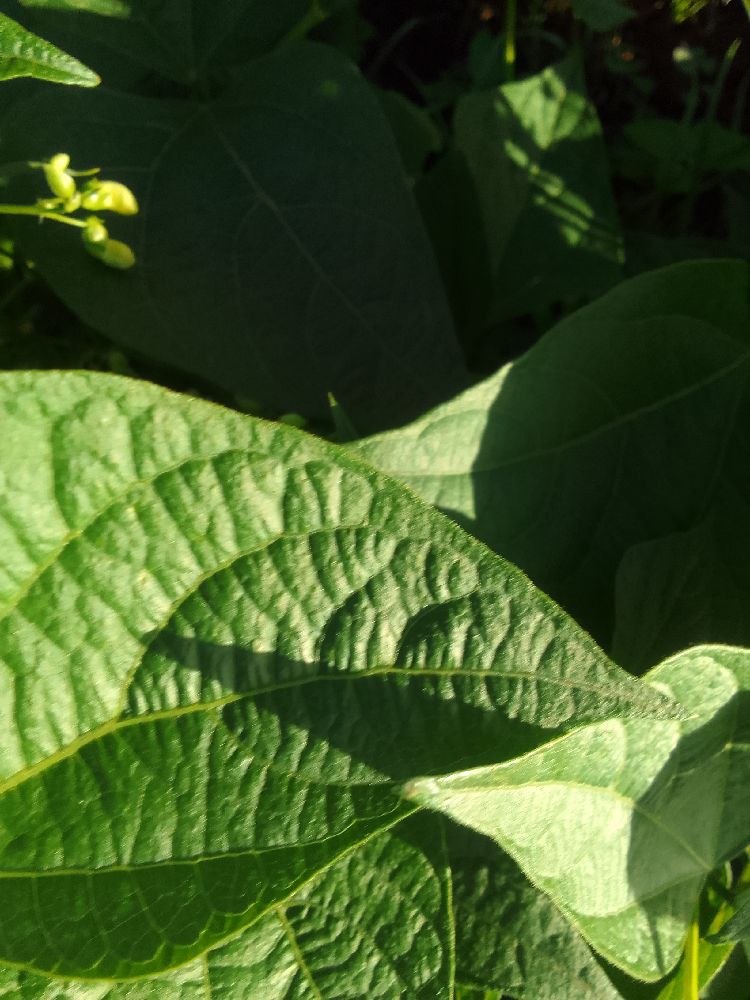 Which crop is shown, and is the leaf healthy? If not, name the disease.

common bean, healthy
